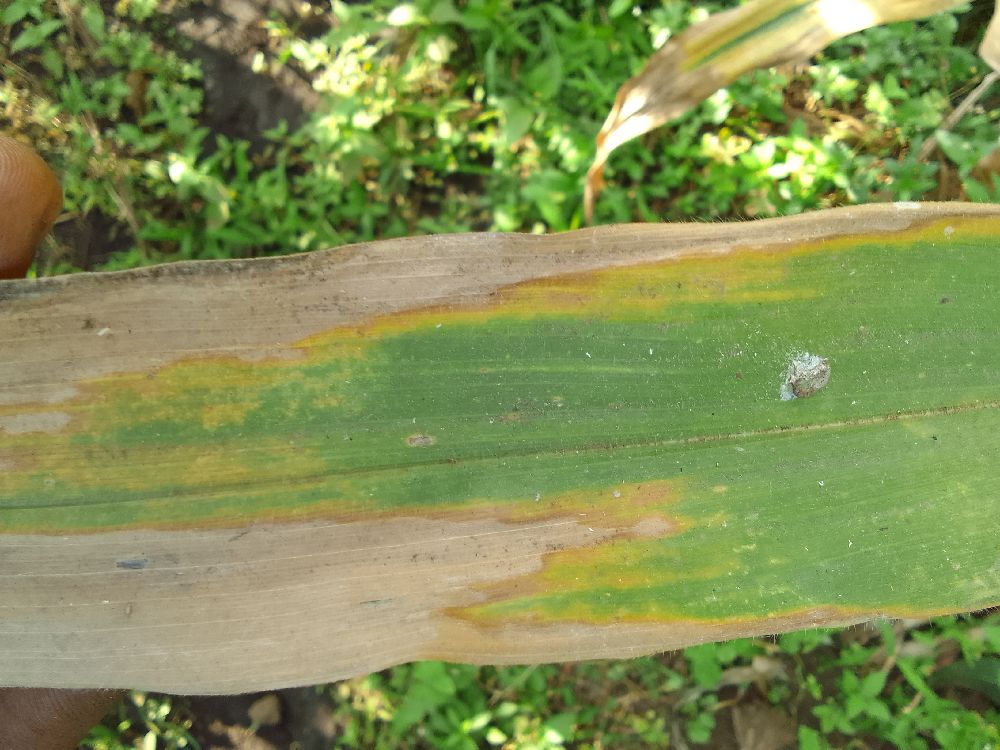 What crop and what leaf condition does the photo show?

maize, maize lethal necrosis
